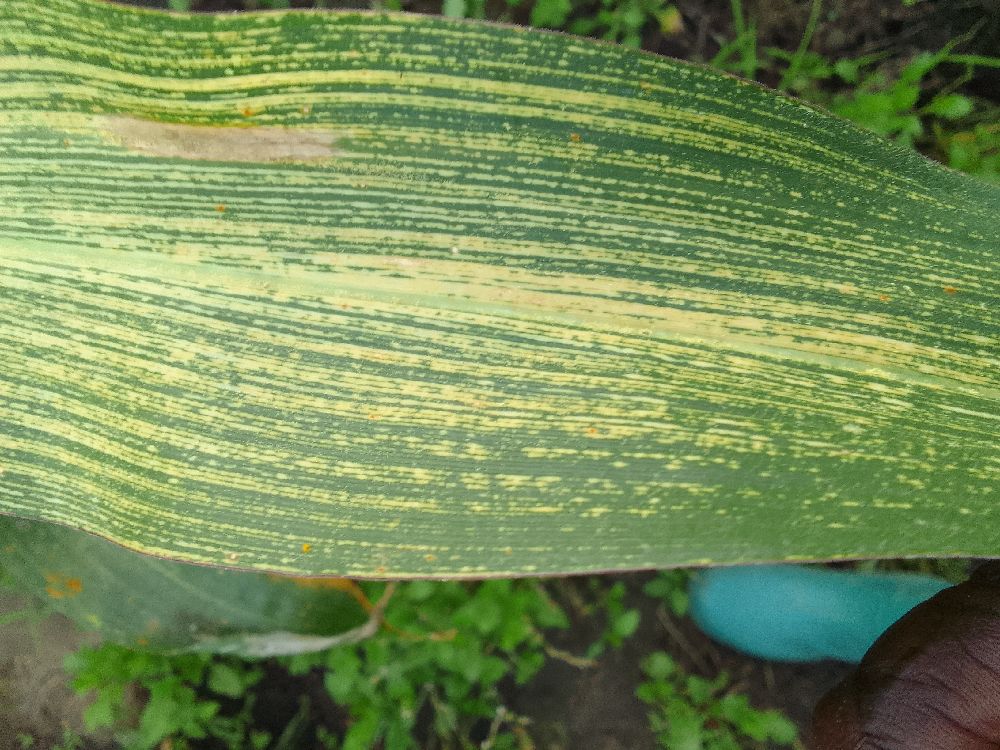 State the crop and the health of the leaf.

maize, maize streak virus
